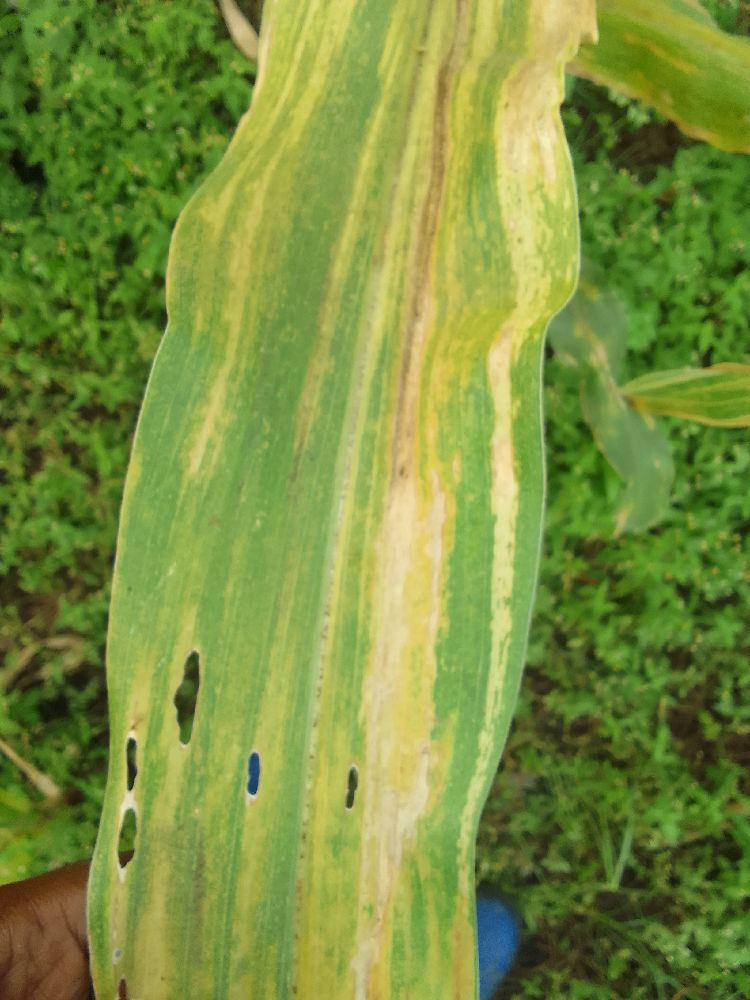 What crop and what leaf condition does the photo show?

maize, maize lethal necrosis
